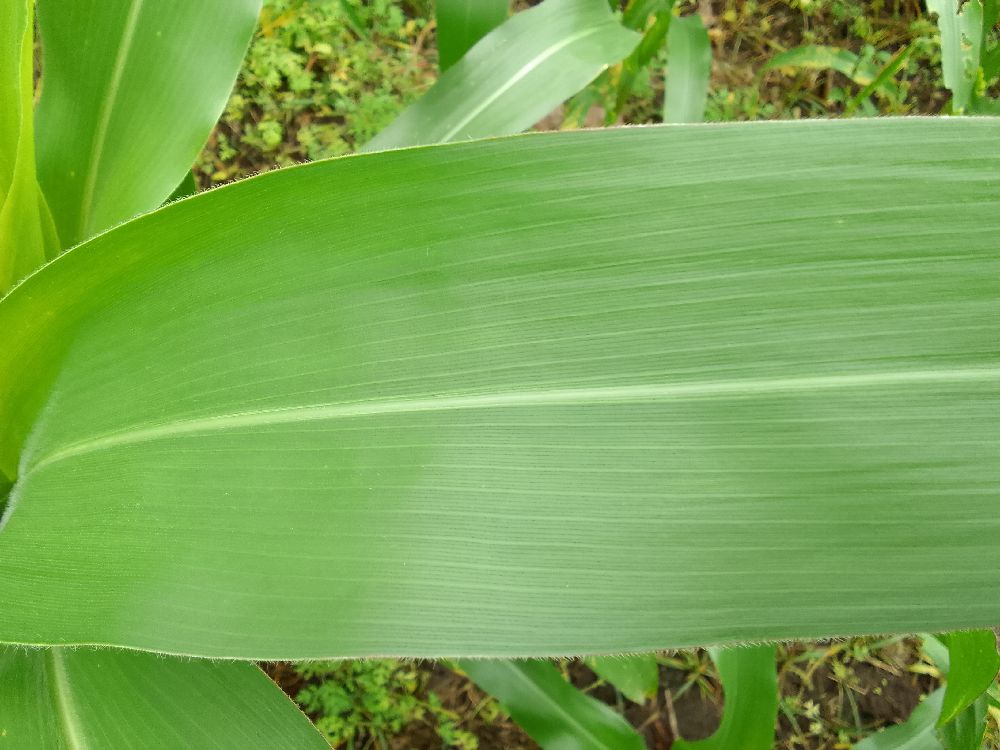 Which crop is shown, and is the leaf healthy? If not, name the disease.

maize, healthy
